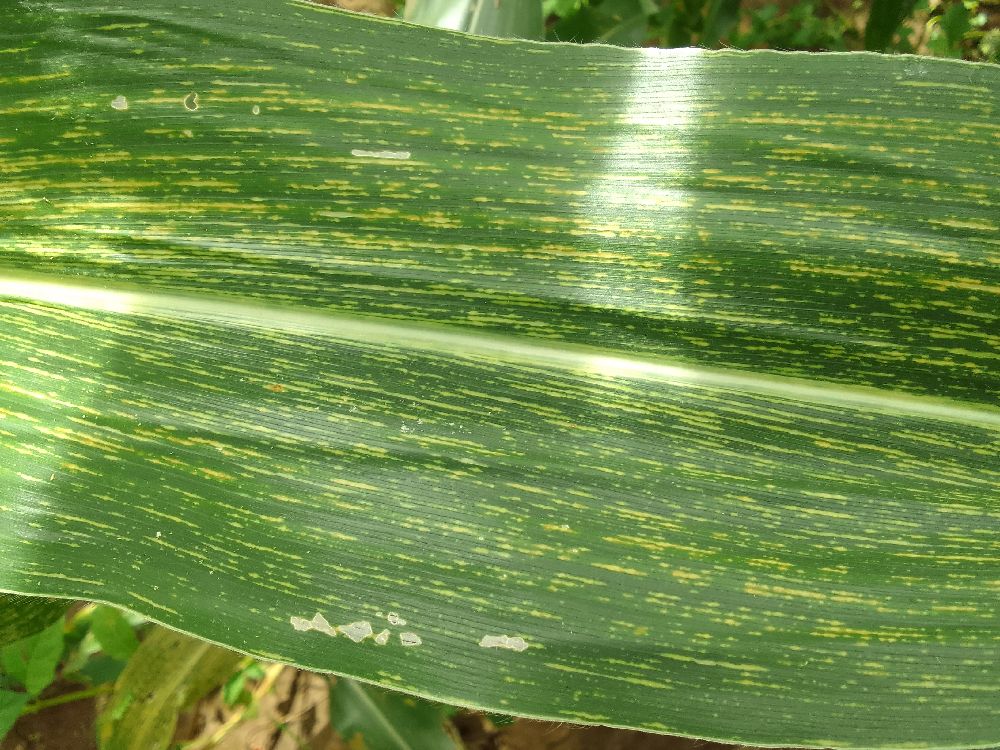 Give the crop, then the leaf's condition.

maize, maize streak virus
